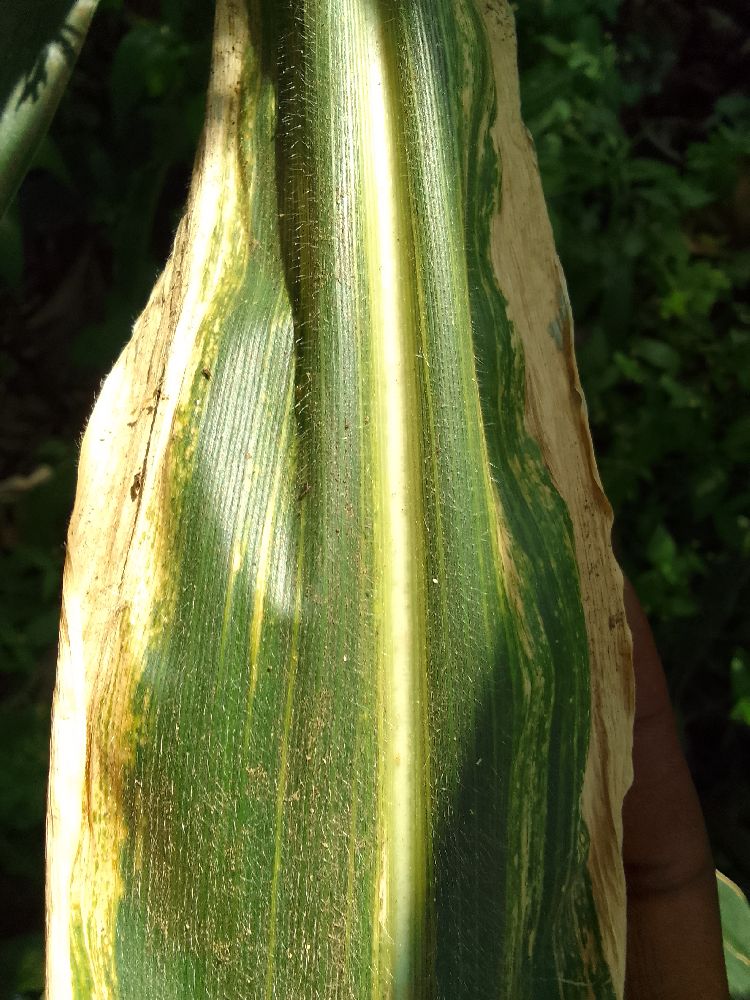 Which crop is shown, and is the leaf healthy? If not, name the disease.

maize, maize lethal necrosis
